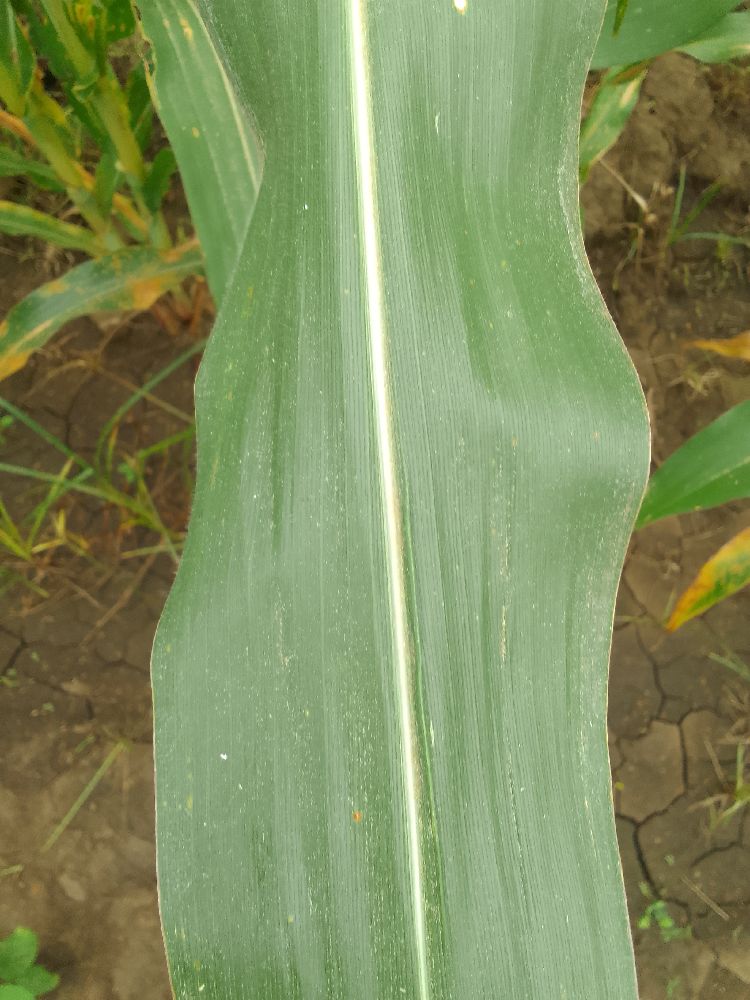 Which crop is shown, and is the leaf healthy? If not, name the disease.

maize, healthy
